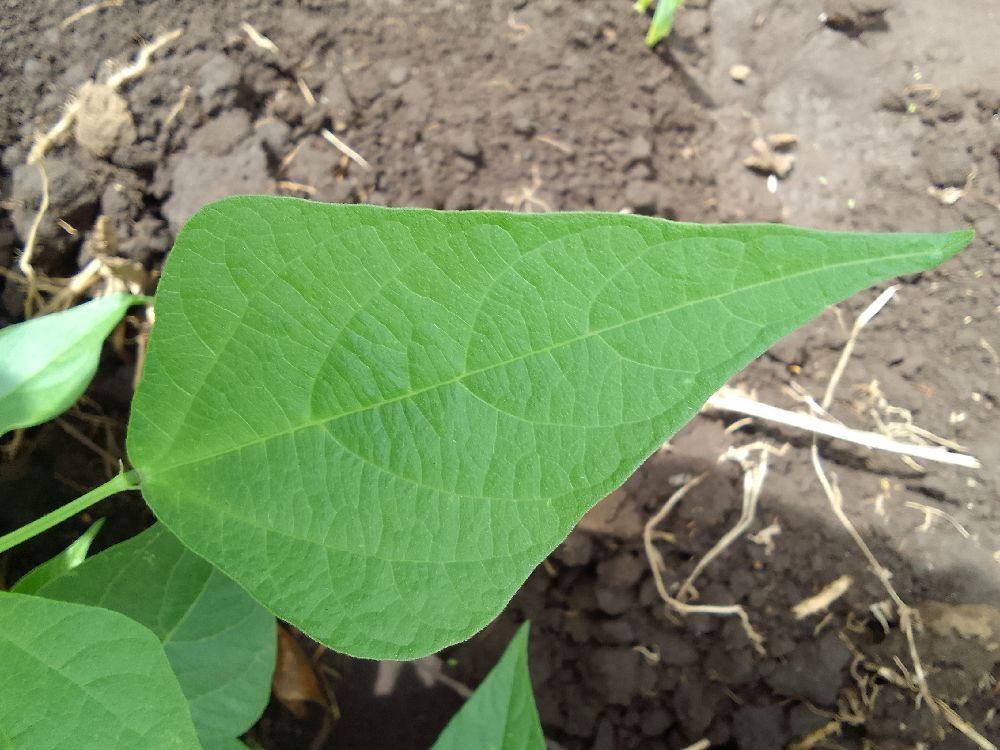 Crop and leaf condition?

common bean, healthy
